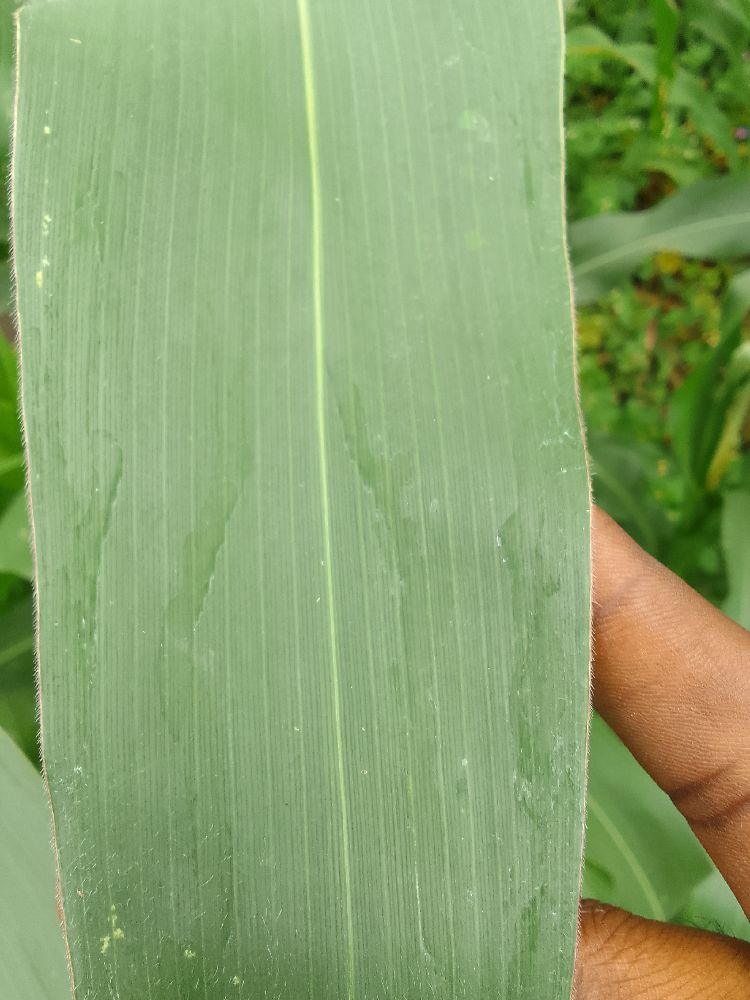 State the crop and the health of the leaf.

maize, healthy
